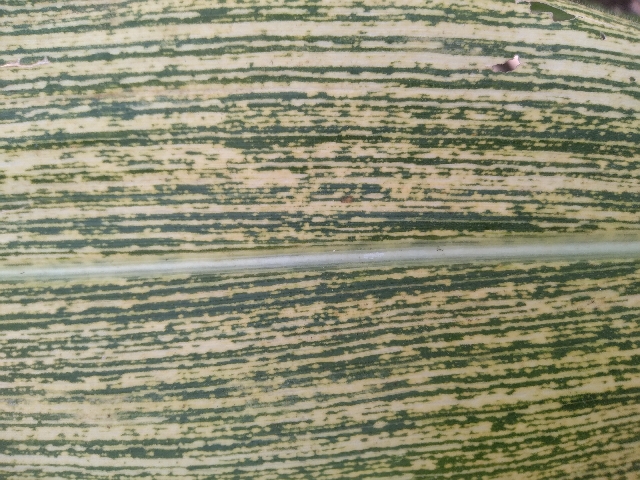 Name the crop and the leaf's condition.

maize, maize streak virus
